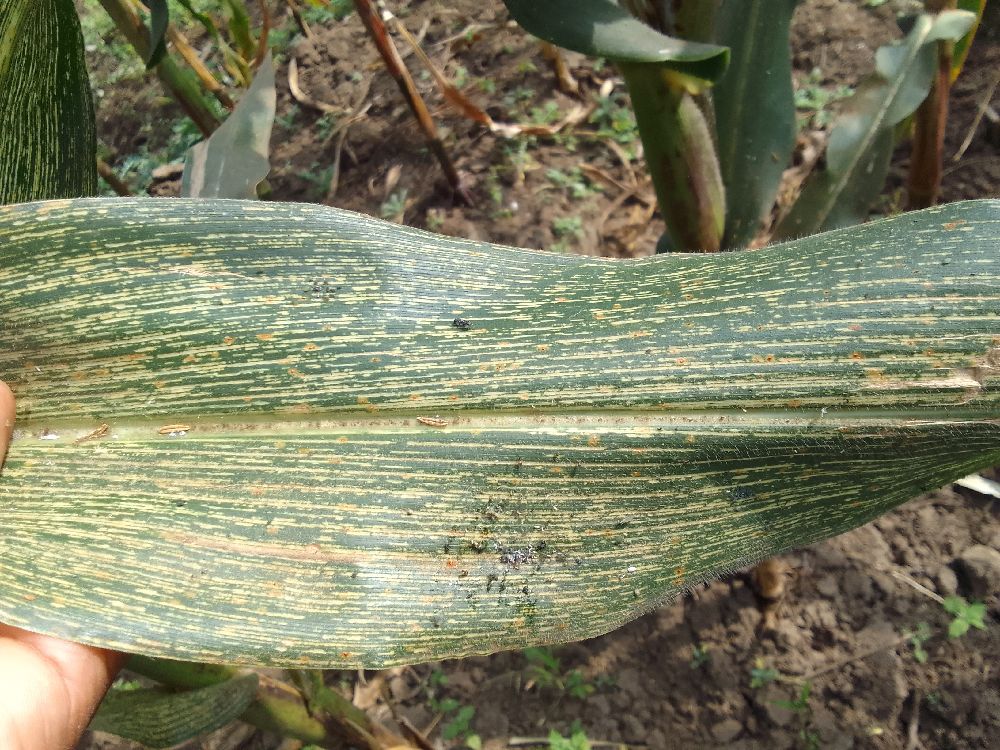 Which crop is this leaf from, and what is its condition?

maize, maize streak virus
